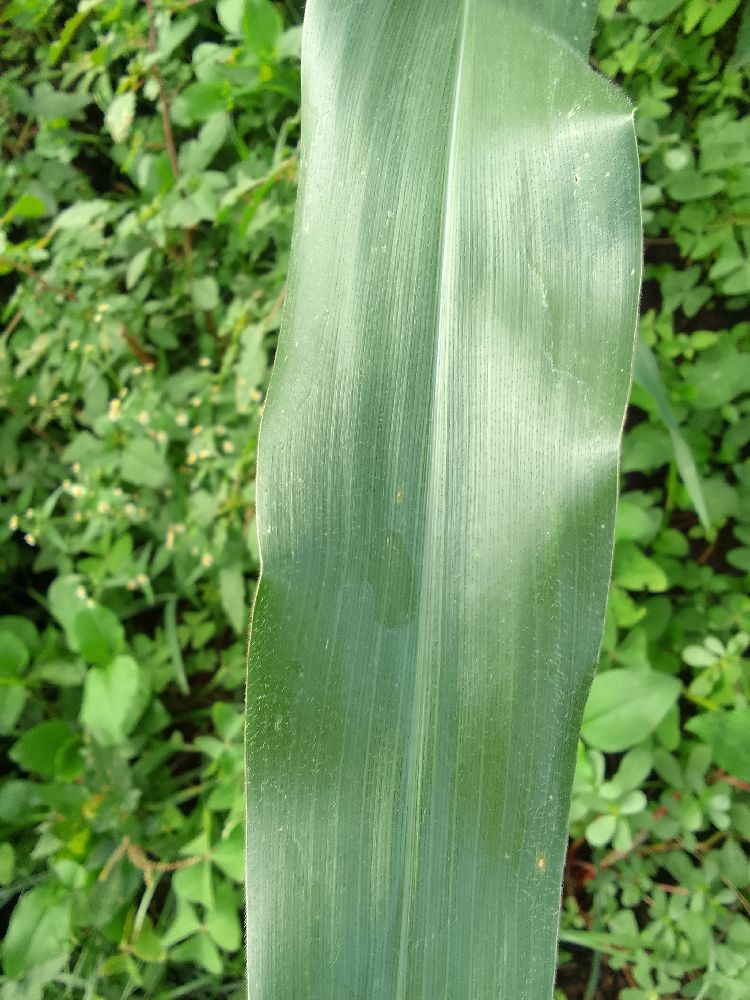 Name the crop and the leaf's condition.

maize, healthy
